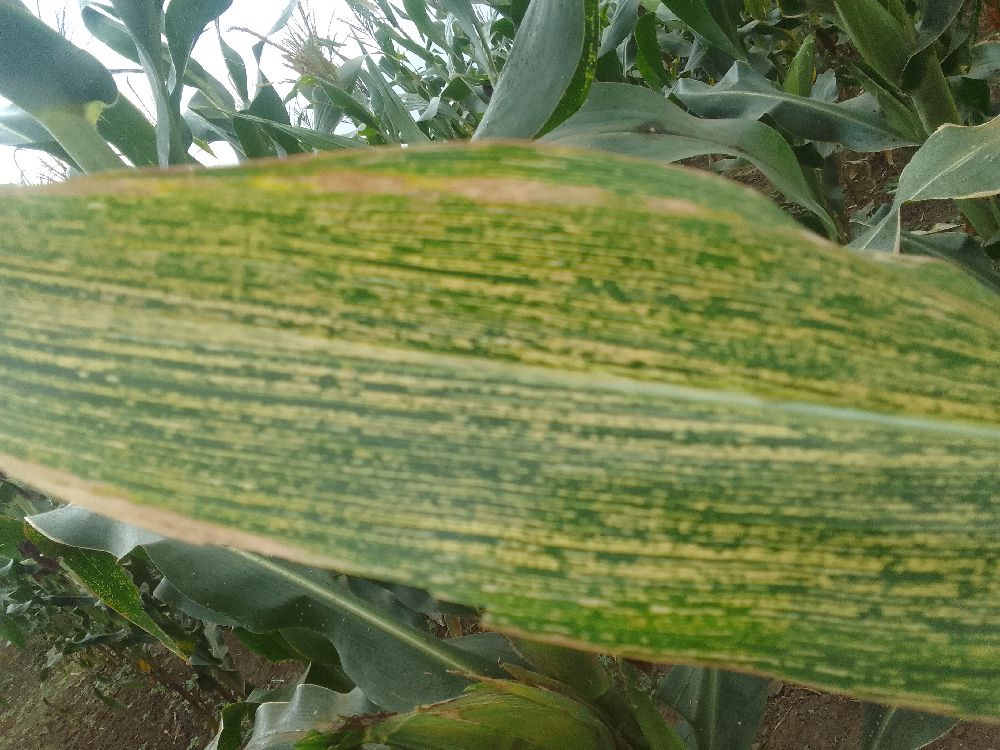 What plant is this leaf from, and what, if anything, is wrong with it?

maize, maize streak virus
